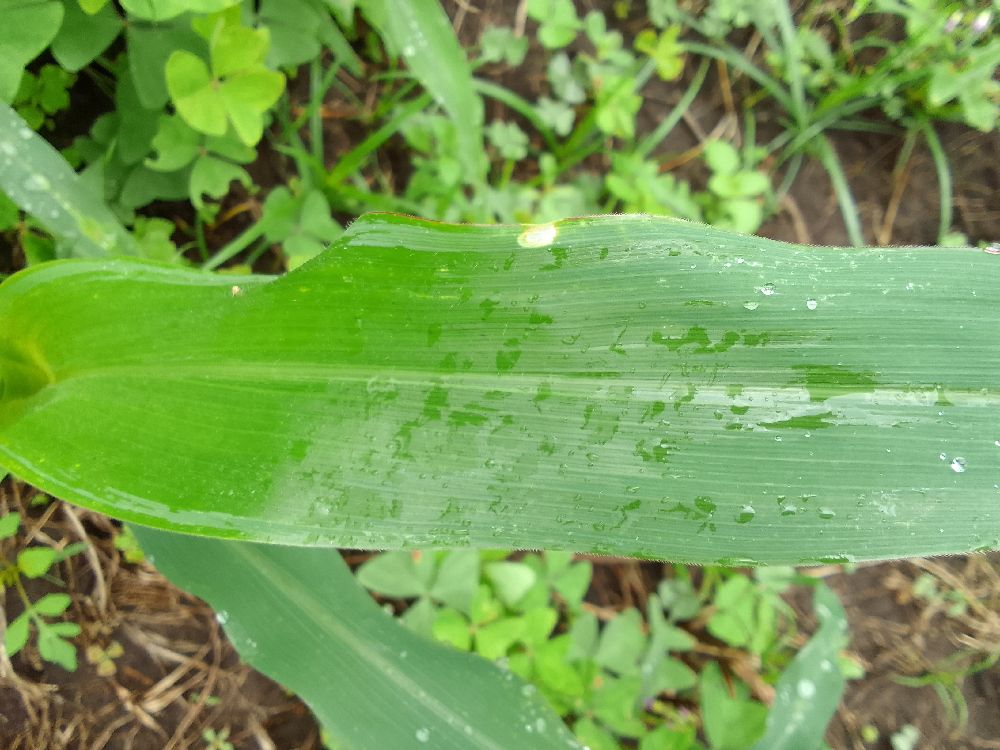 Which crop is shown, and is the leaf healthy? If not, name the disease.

maize, healthy
